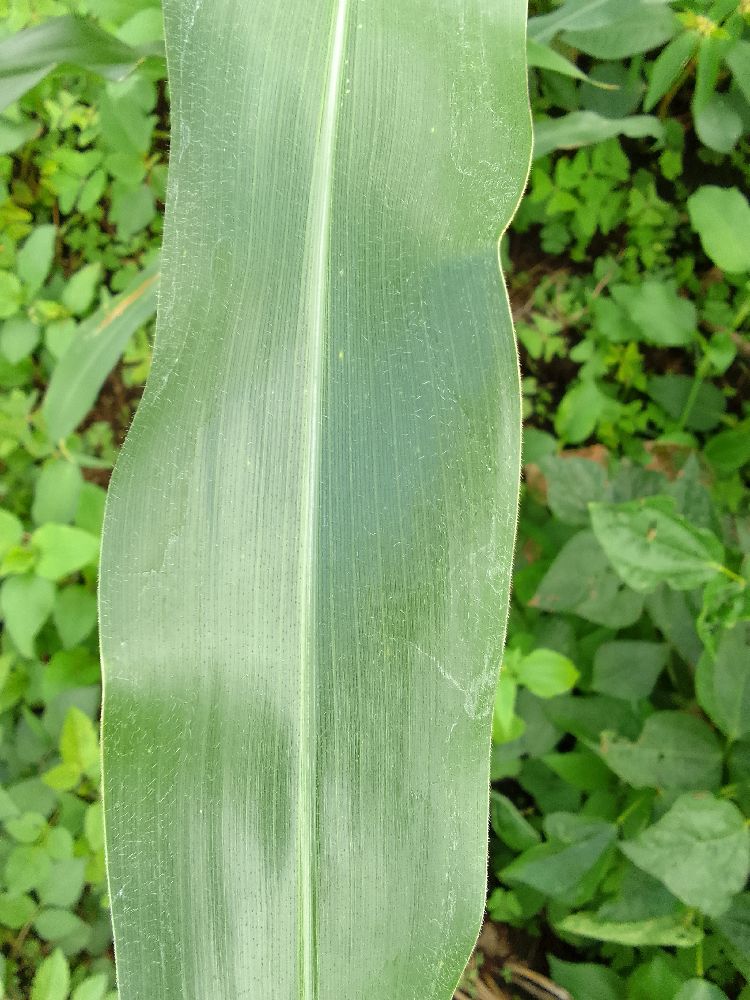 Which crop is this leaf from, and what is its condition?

maize, healthy
